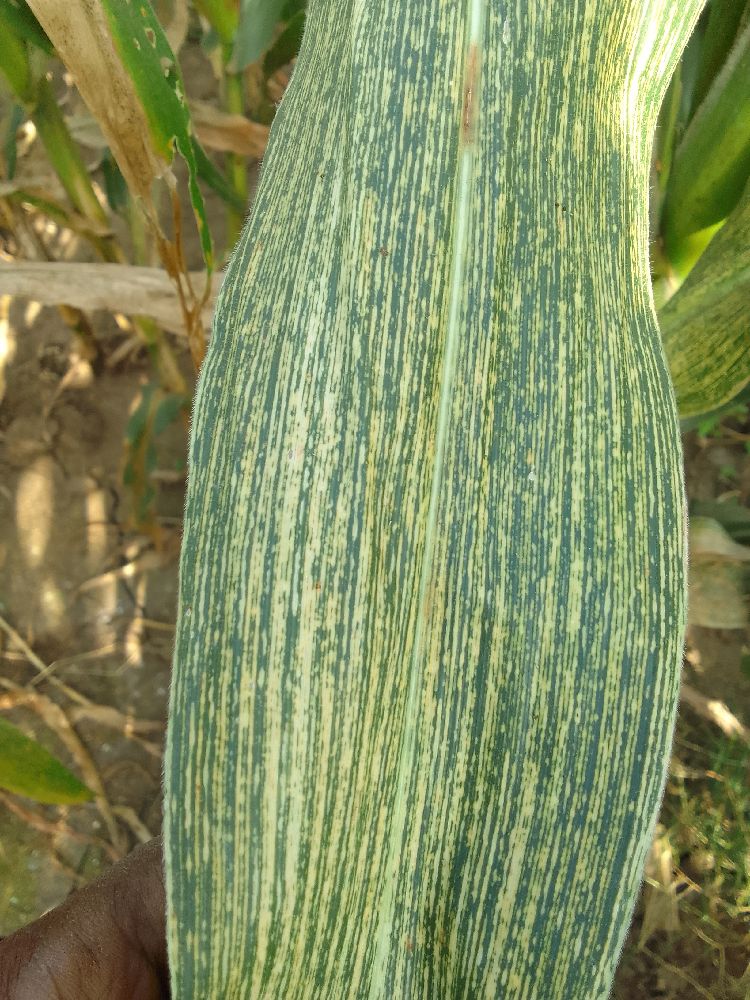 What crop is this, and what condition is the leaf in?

maize, maize streak virus
